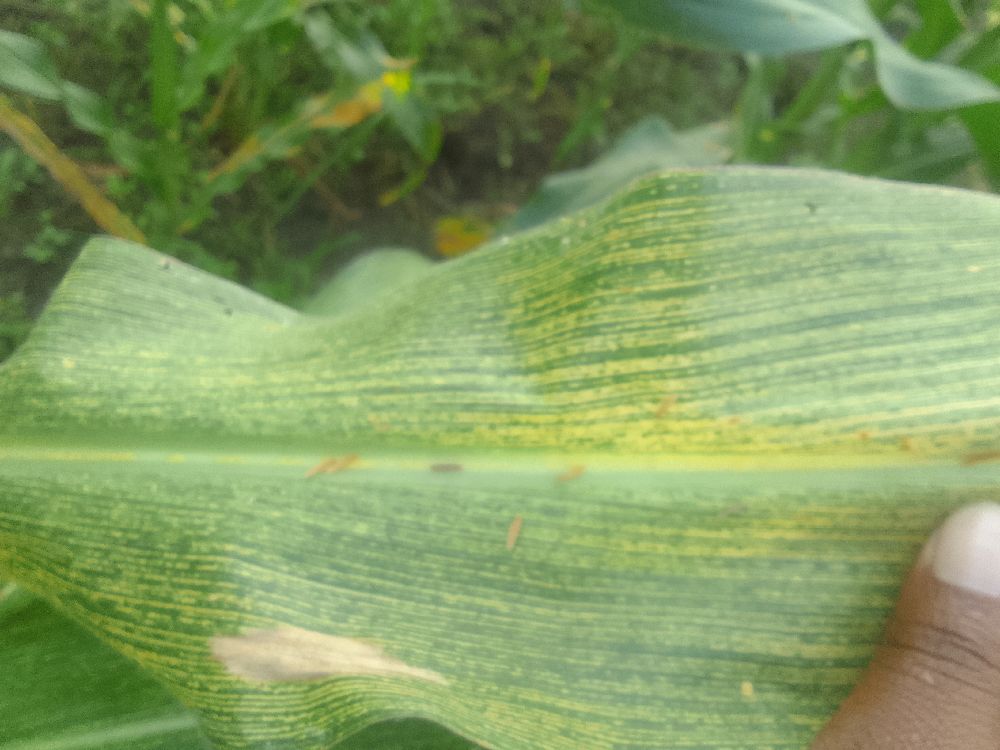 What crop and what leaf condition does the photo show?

maize, maize streak virus
